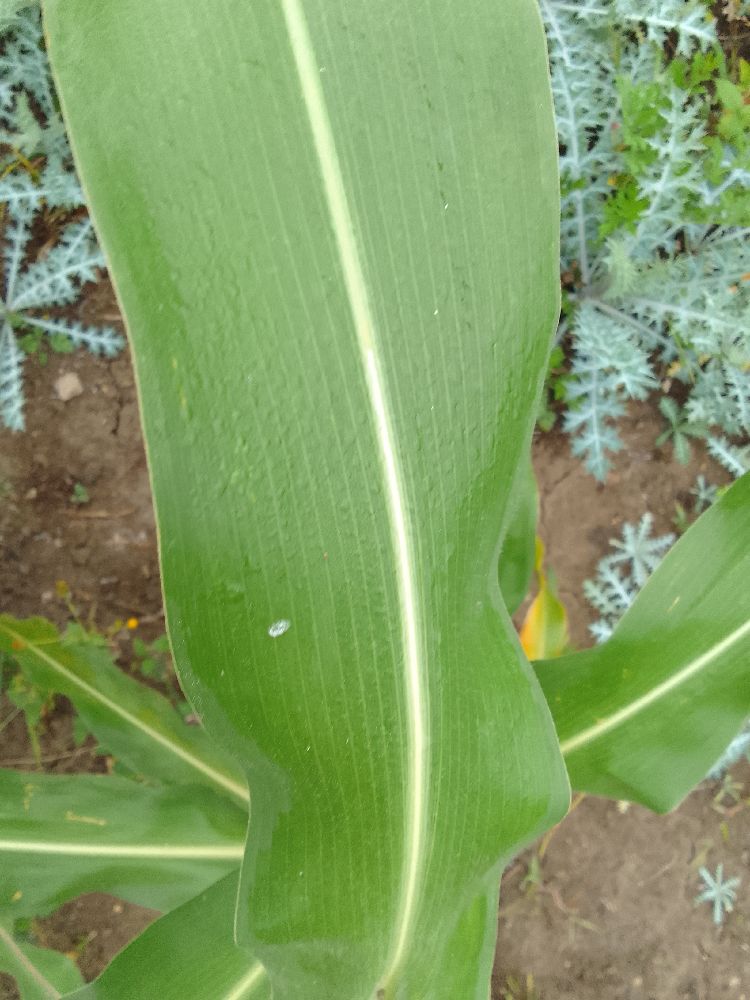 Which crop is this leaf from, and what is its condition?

maize, healthy
